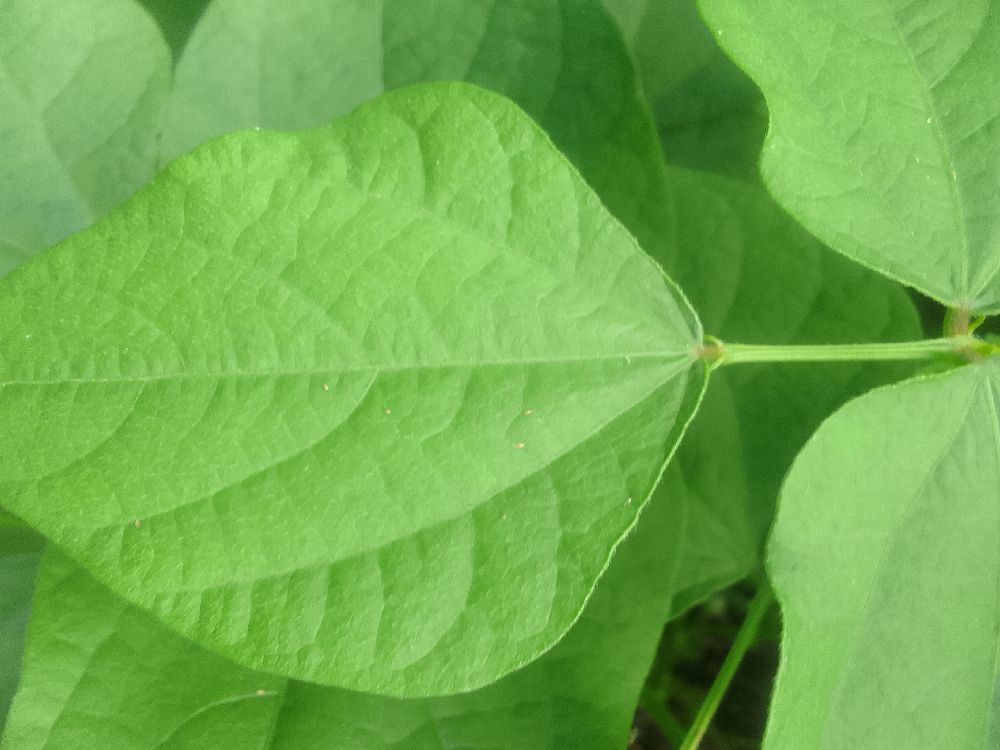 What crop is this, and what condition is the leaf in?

common bean, healthy
